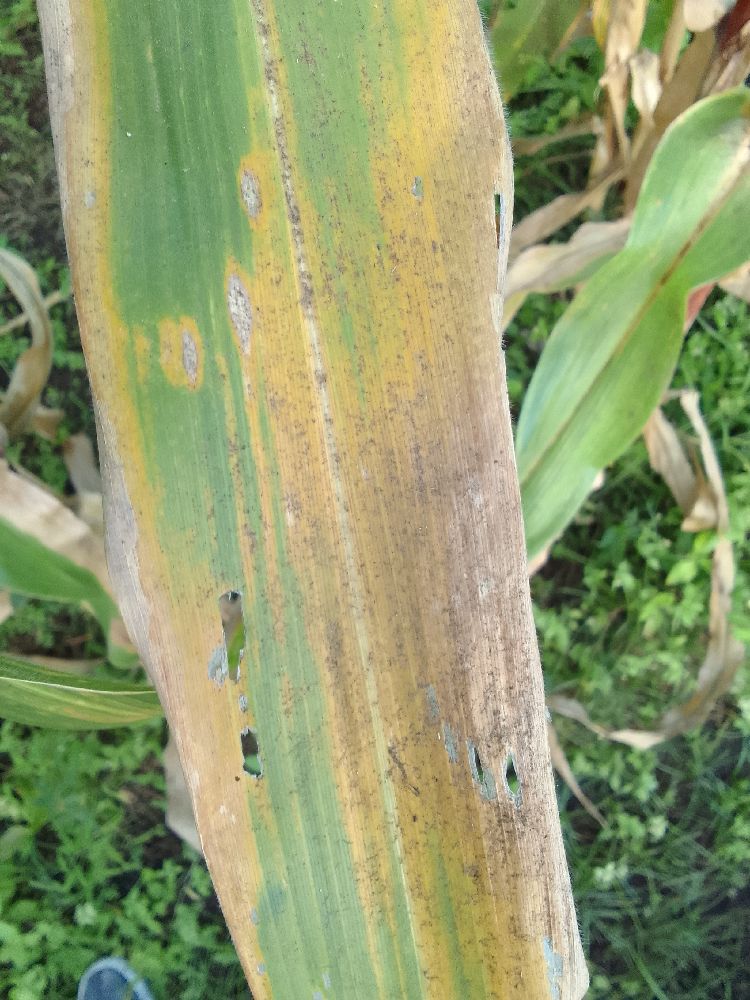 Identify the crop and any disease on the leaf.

maize, maize lethal necrosis
